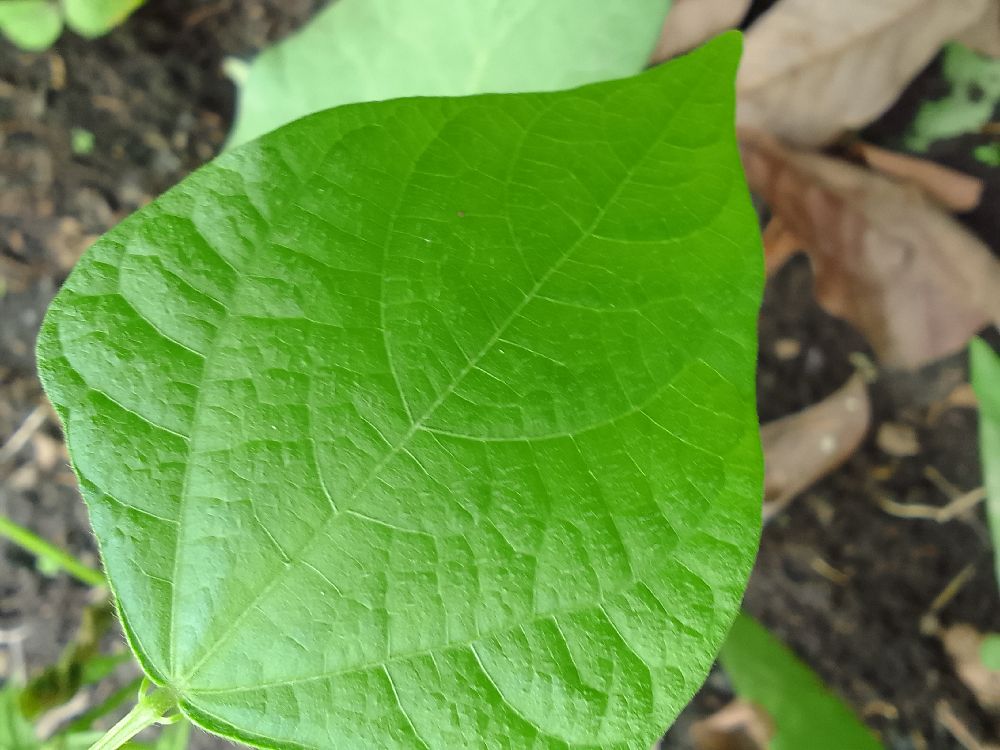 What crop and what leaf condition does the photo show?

common bean, healthy
